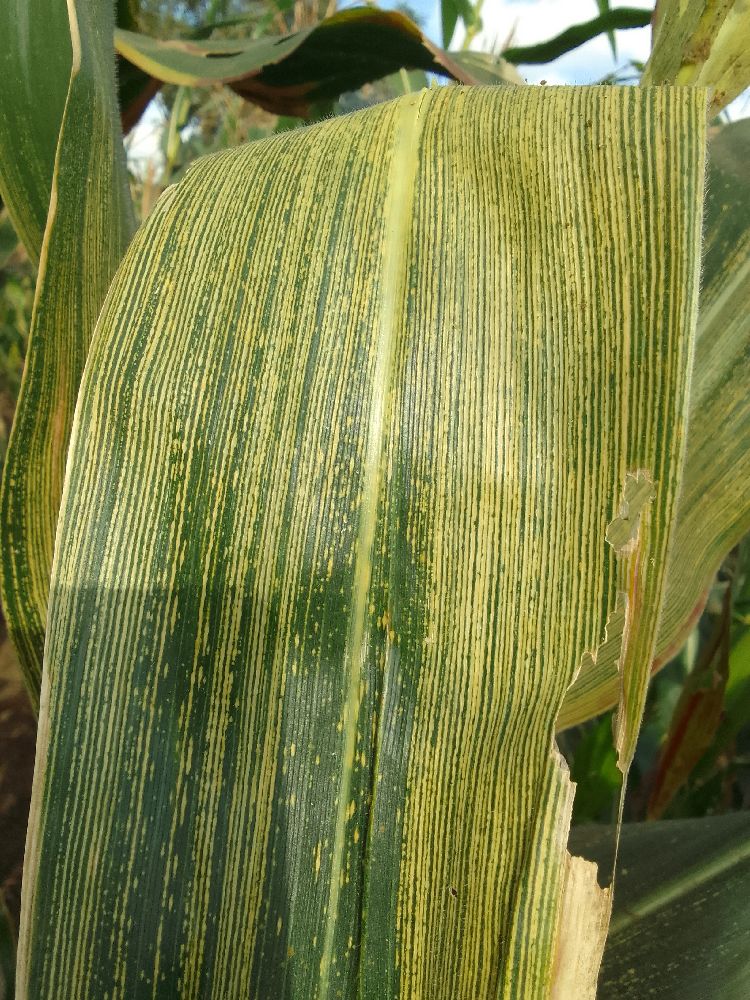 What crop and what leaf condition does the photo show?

maize, maize streak virus
